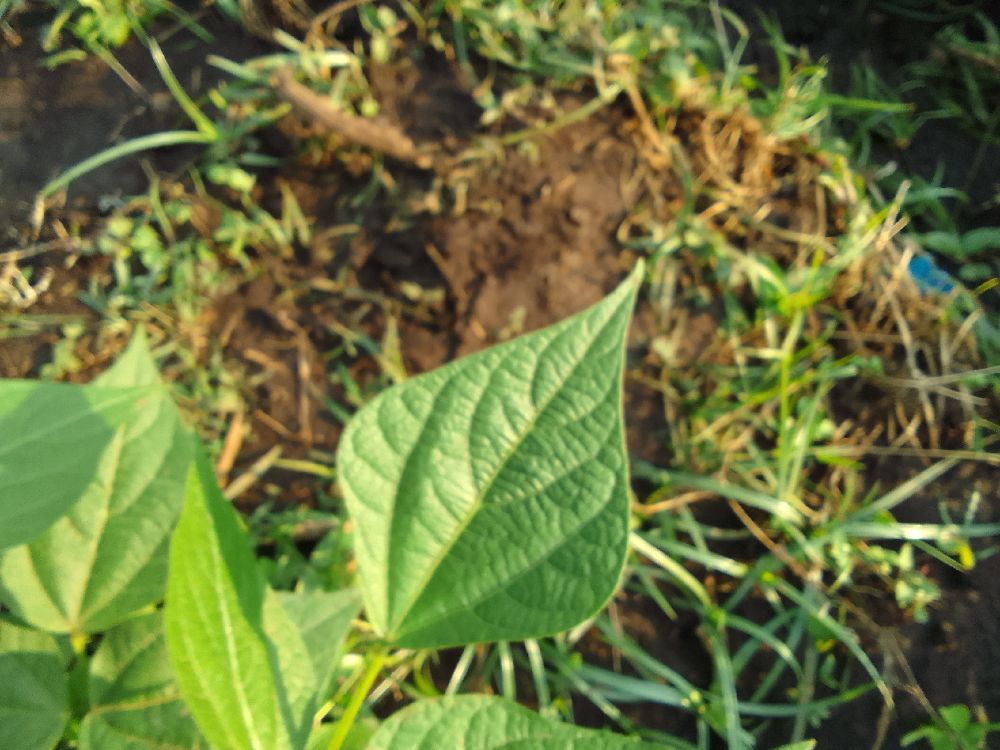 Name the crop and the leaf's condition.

common bean, healthy
